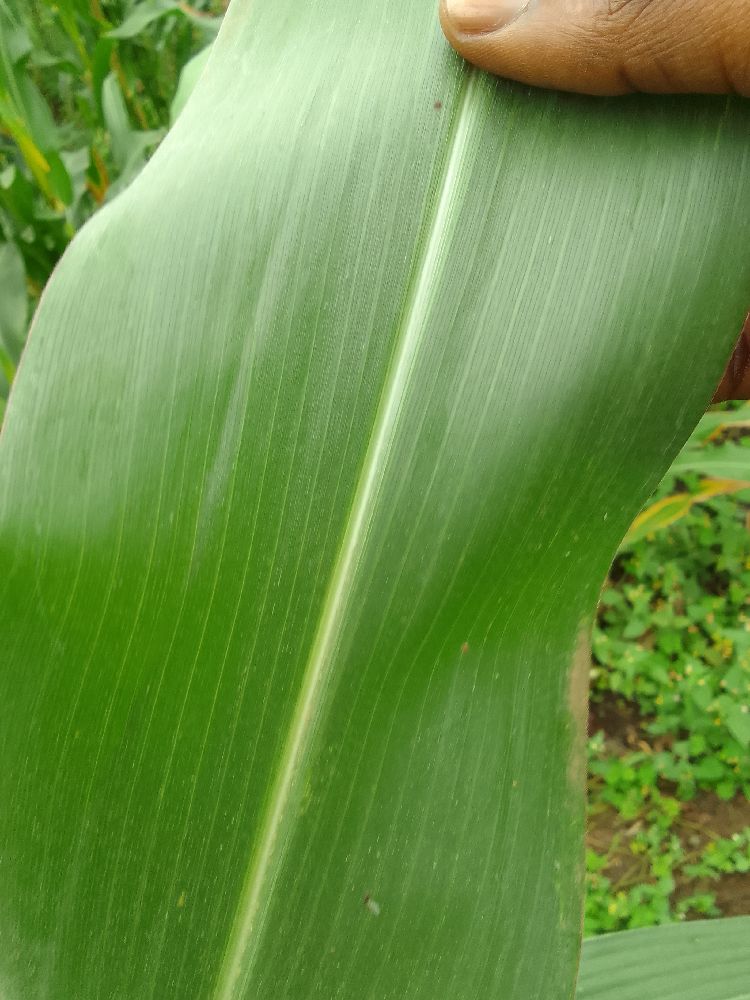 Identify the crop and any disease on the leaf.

maize, healthy
